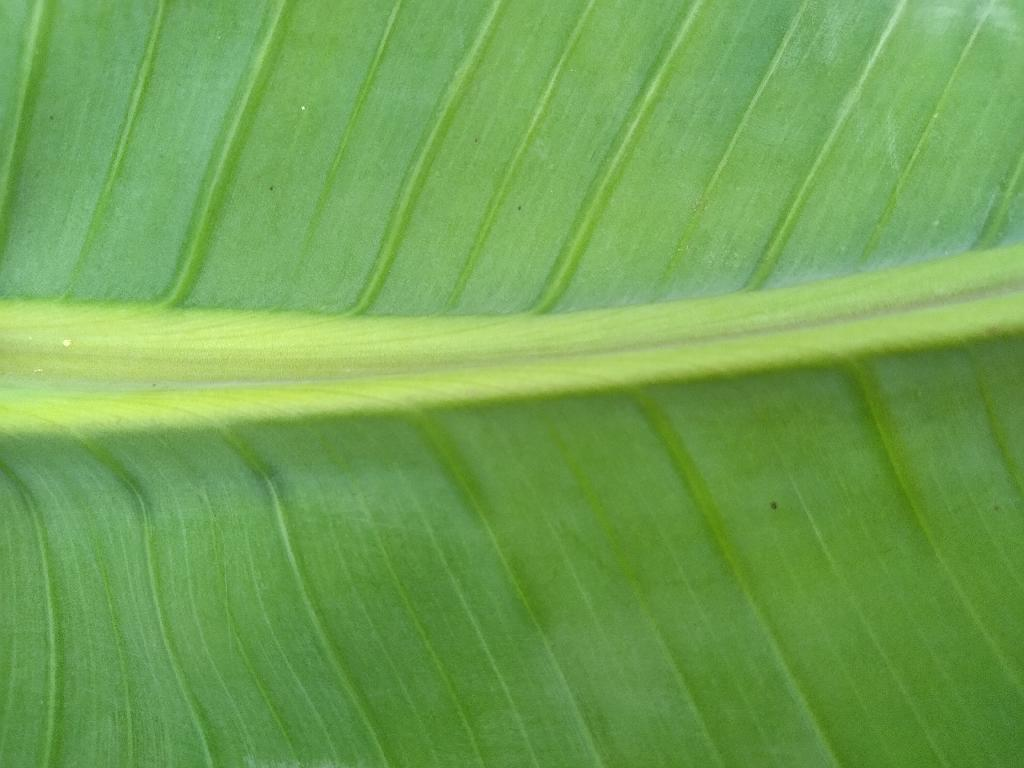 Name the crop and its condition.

banana, healthy
